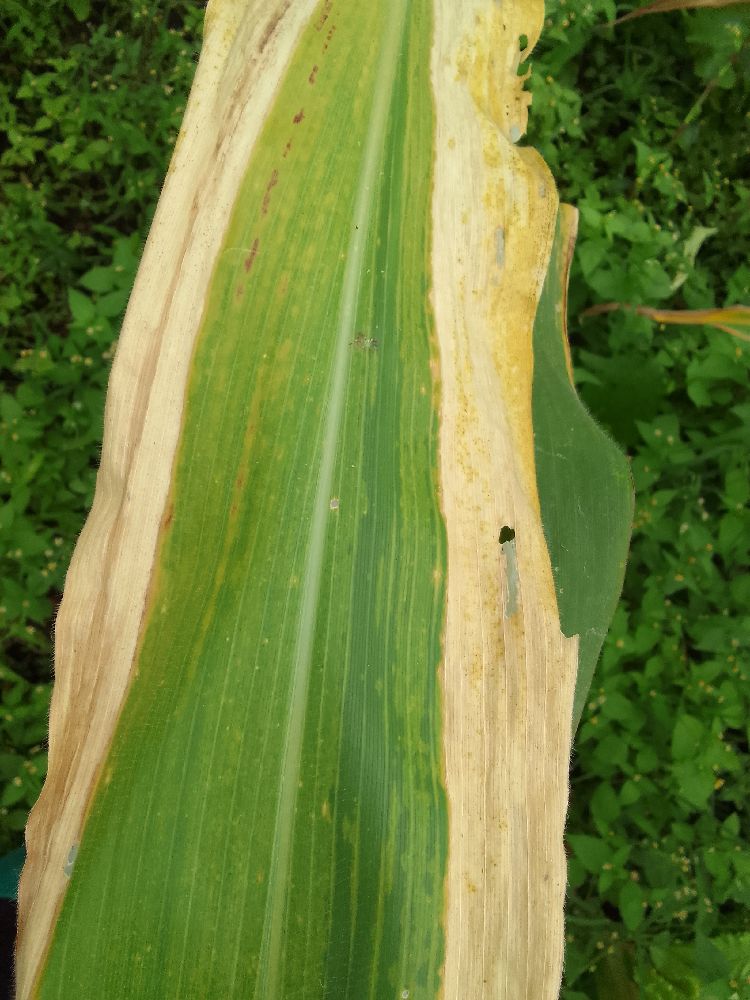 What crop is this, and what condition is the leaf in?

maize, maize lethal necrosis
